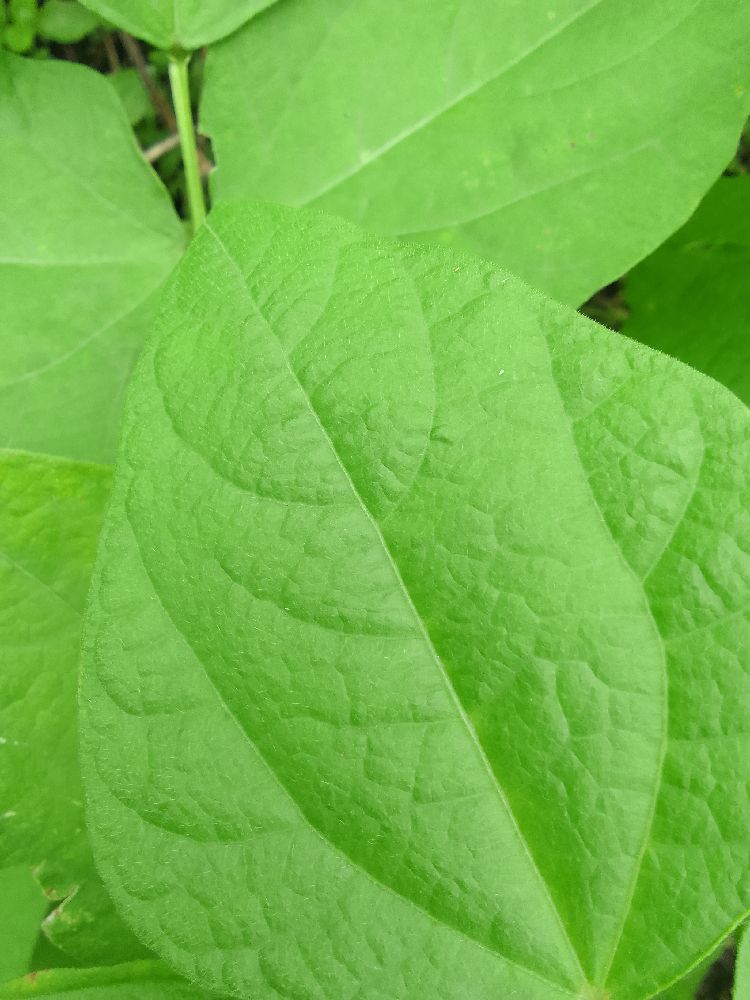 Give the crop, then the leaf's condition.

common bean, healthy
